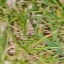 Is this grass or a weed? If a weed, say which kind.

grass
